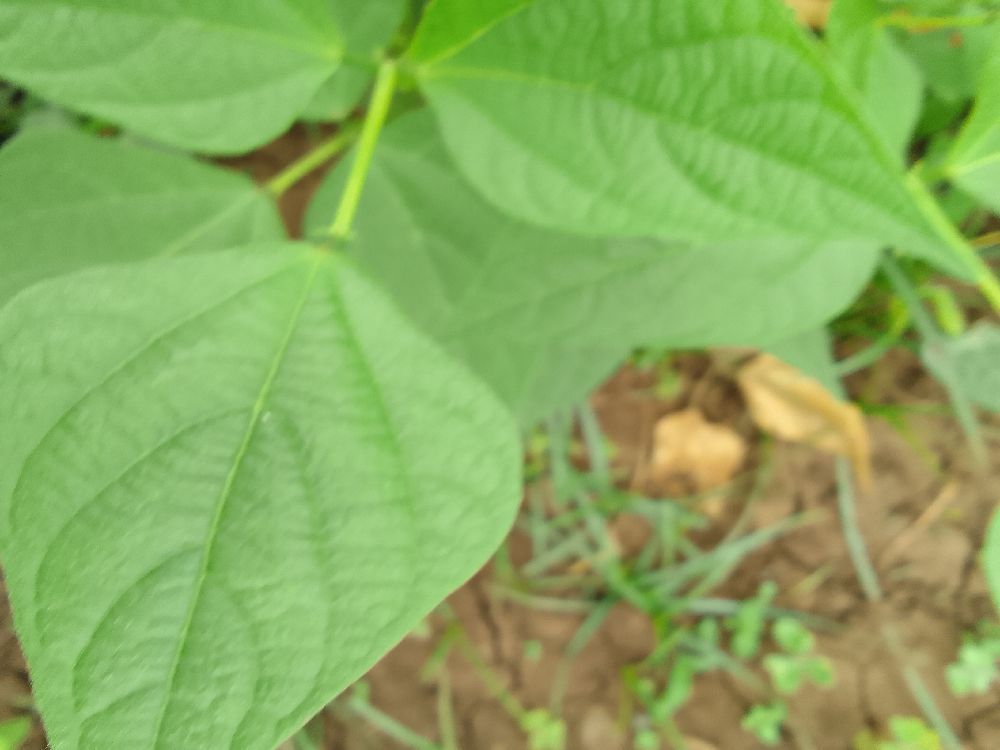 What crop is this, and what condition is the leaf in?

common bean, healthy
